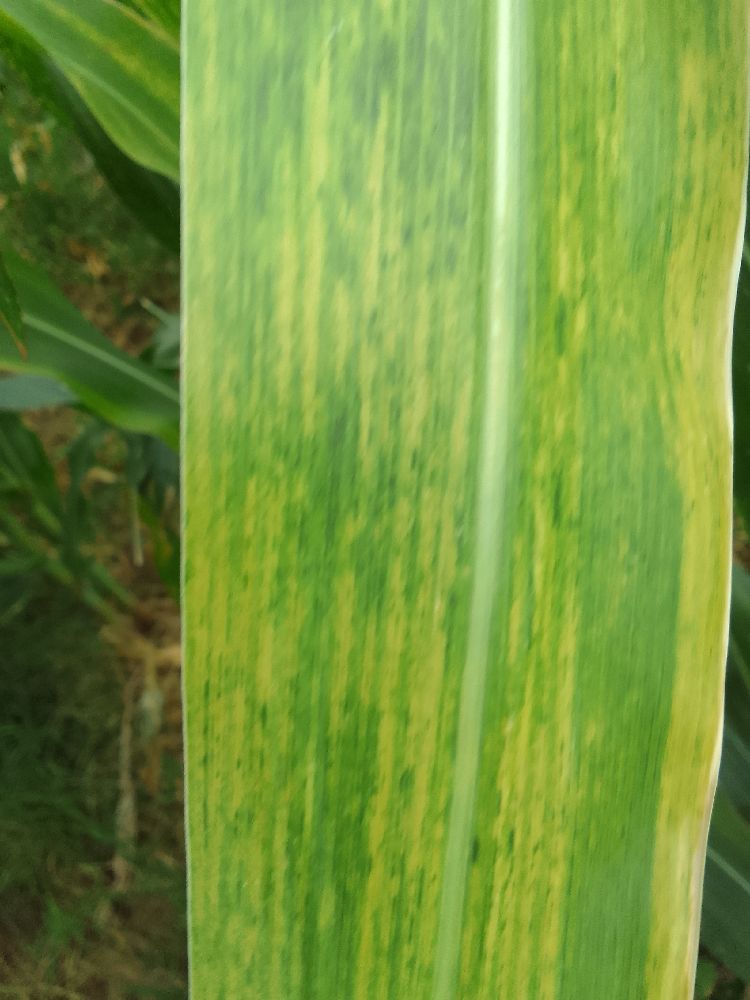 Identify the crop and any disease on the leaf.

maize, maize lethal necrosis
